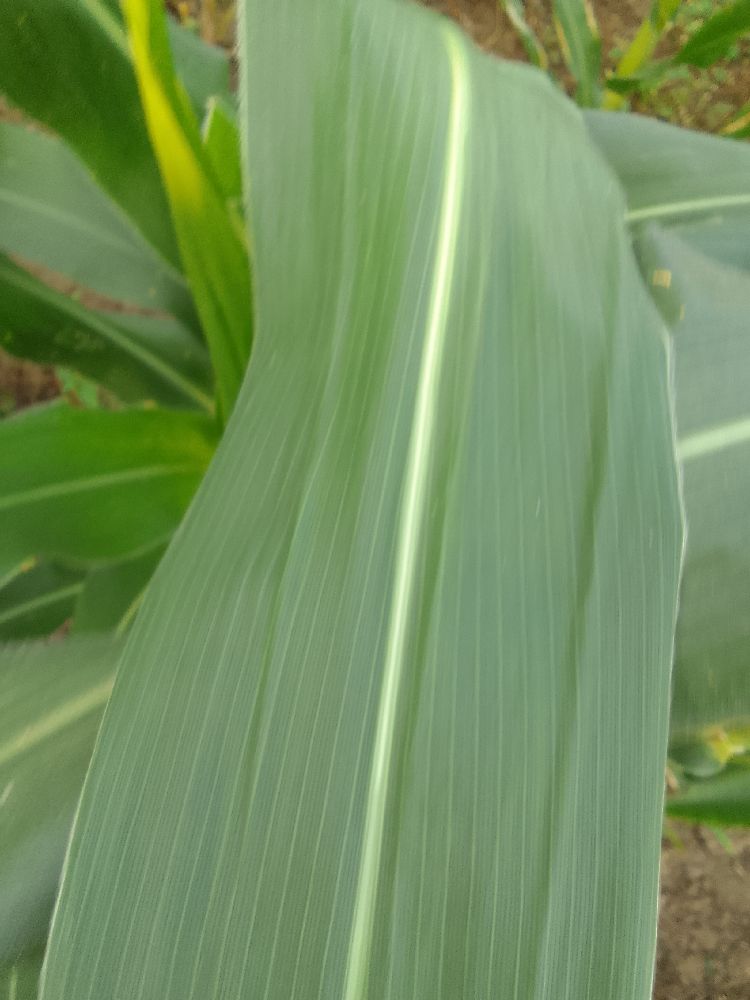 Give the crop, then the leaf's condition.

maize, healthy
